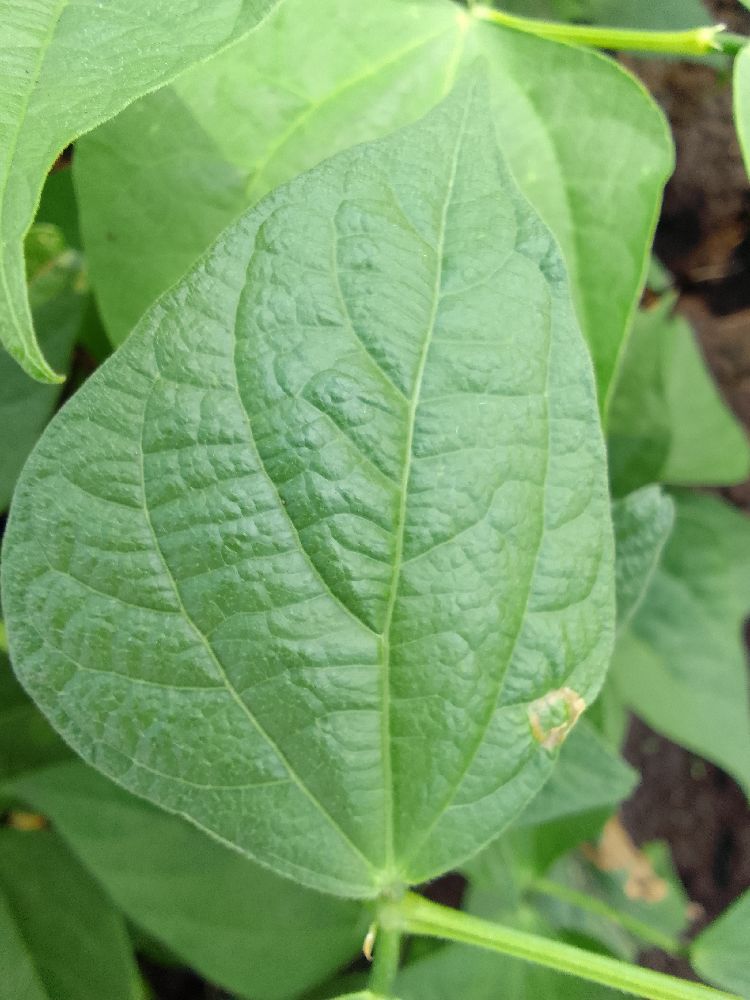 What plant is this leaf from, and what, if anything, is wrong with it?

common bean, healthy
